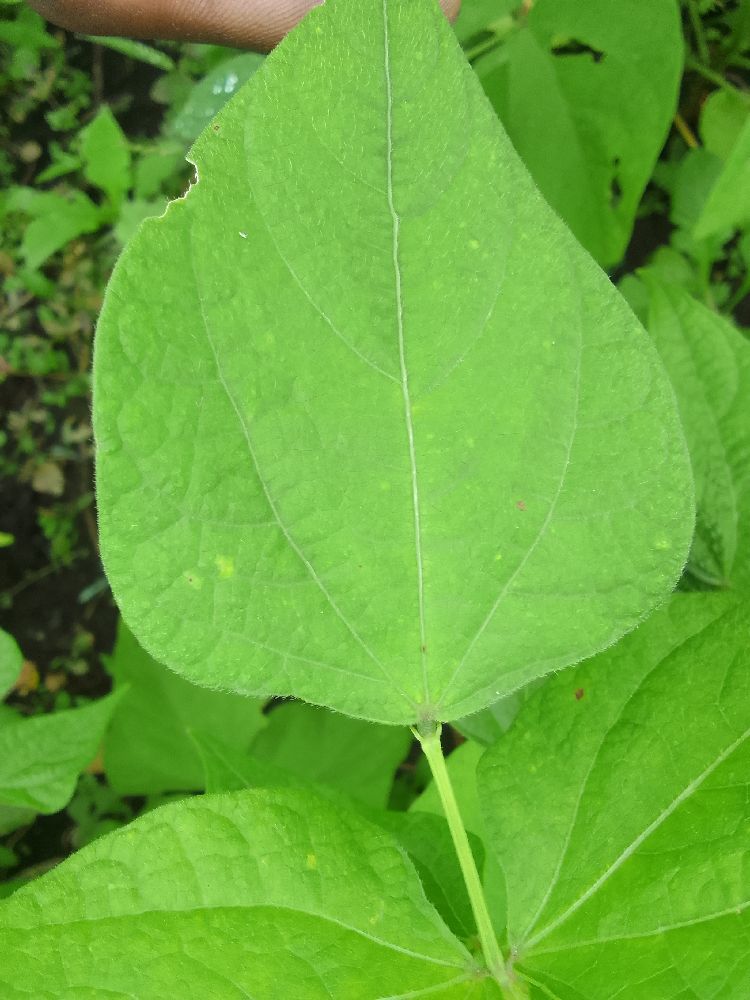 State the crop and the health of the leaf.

common bean, healthy
